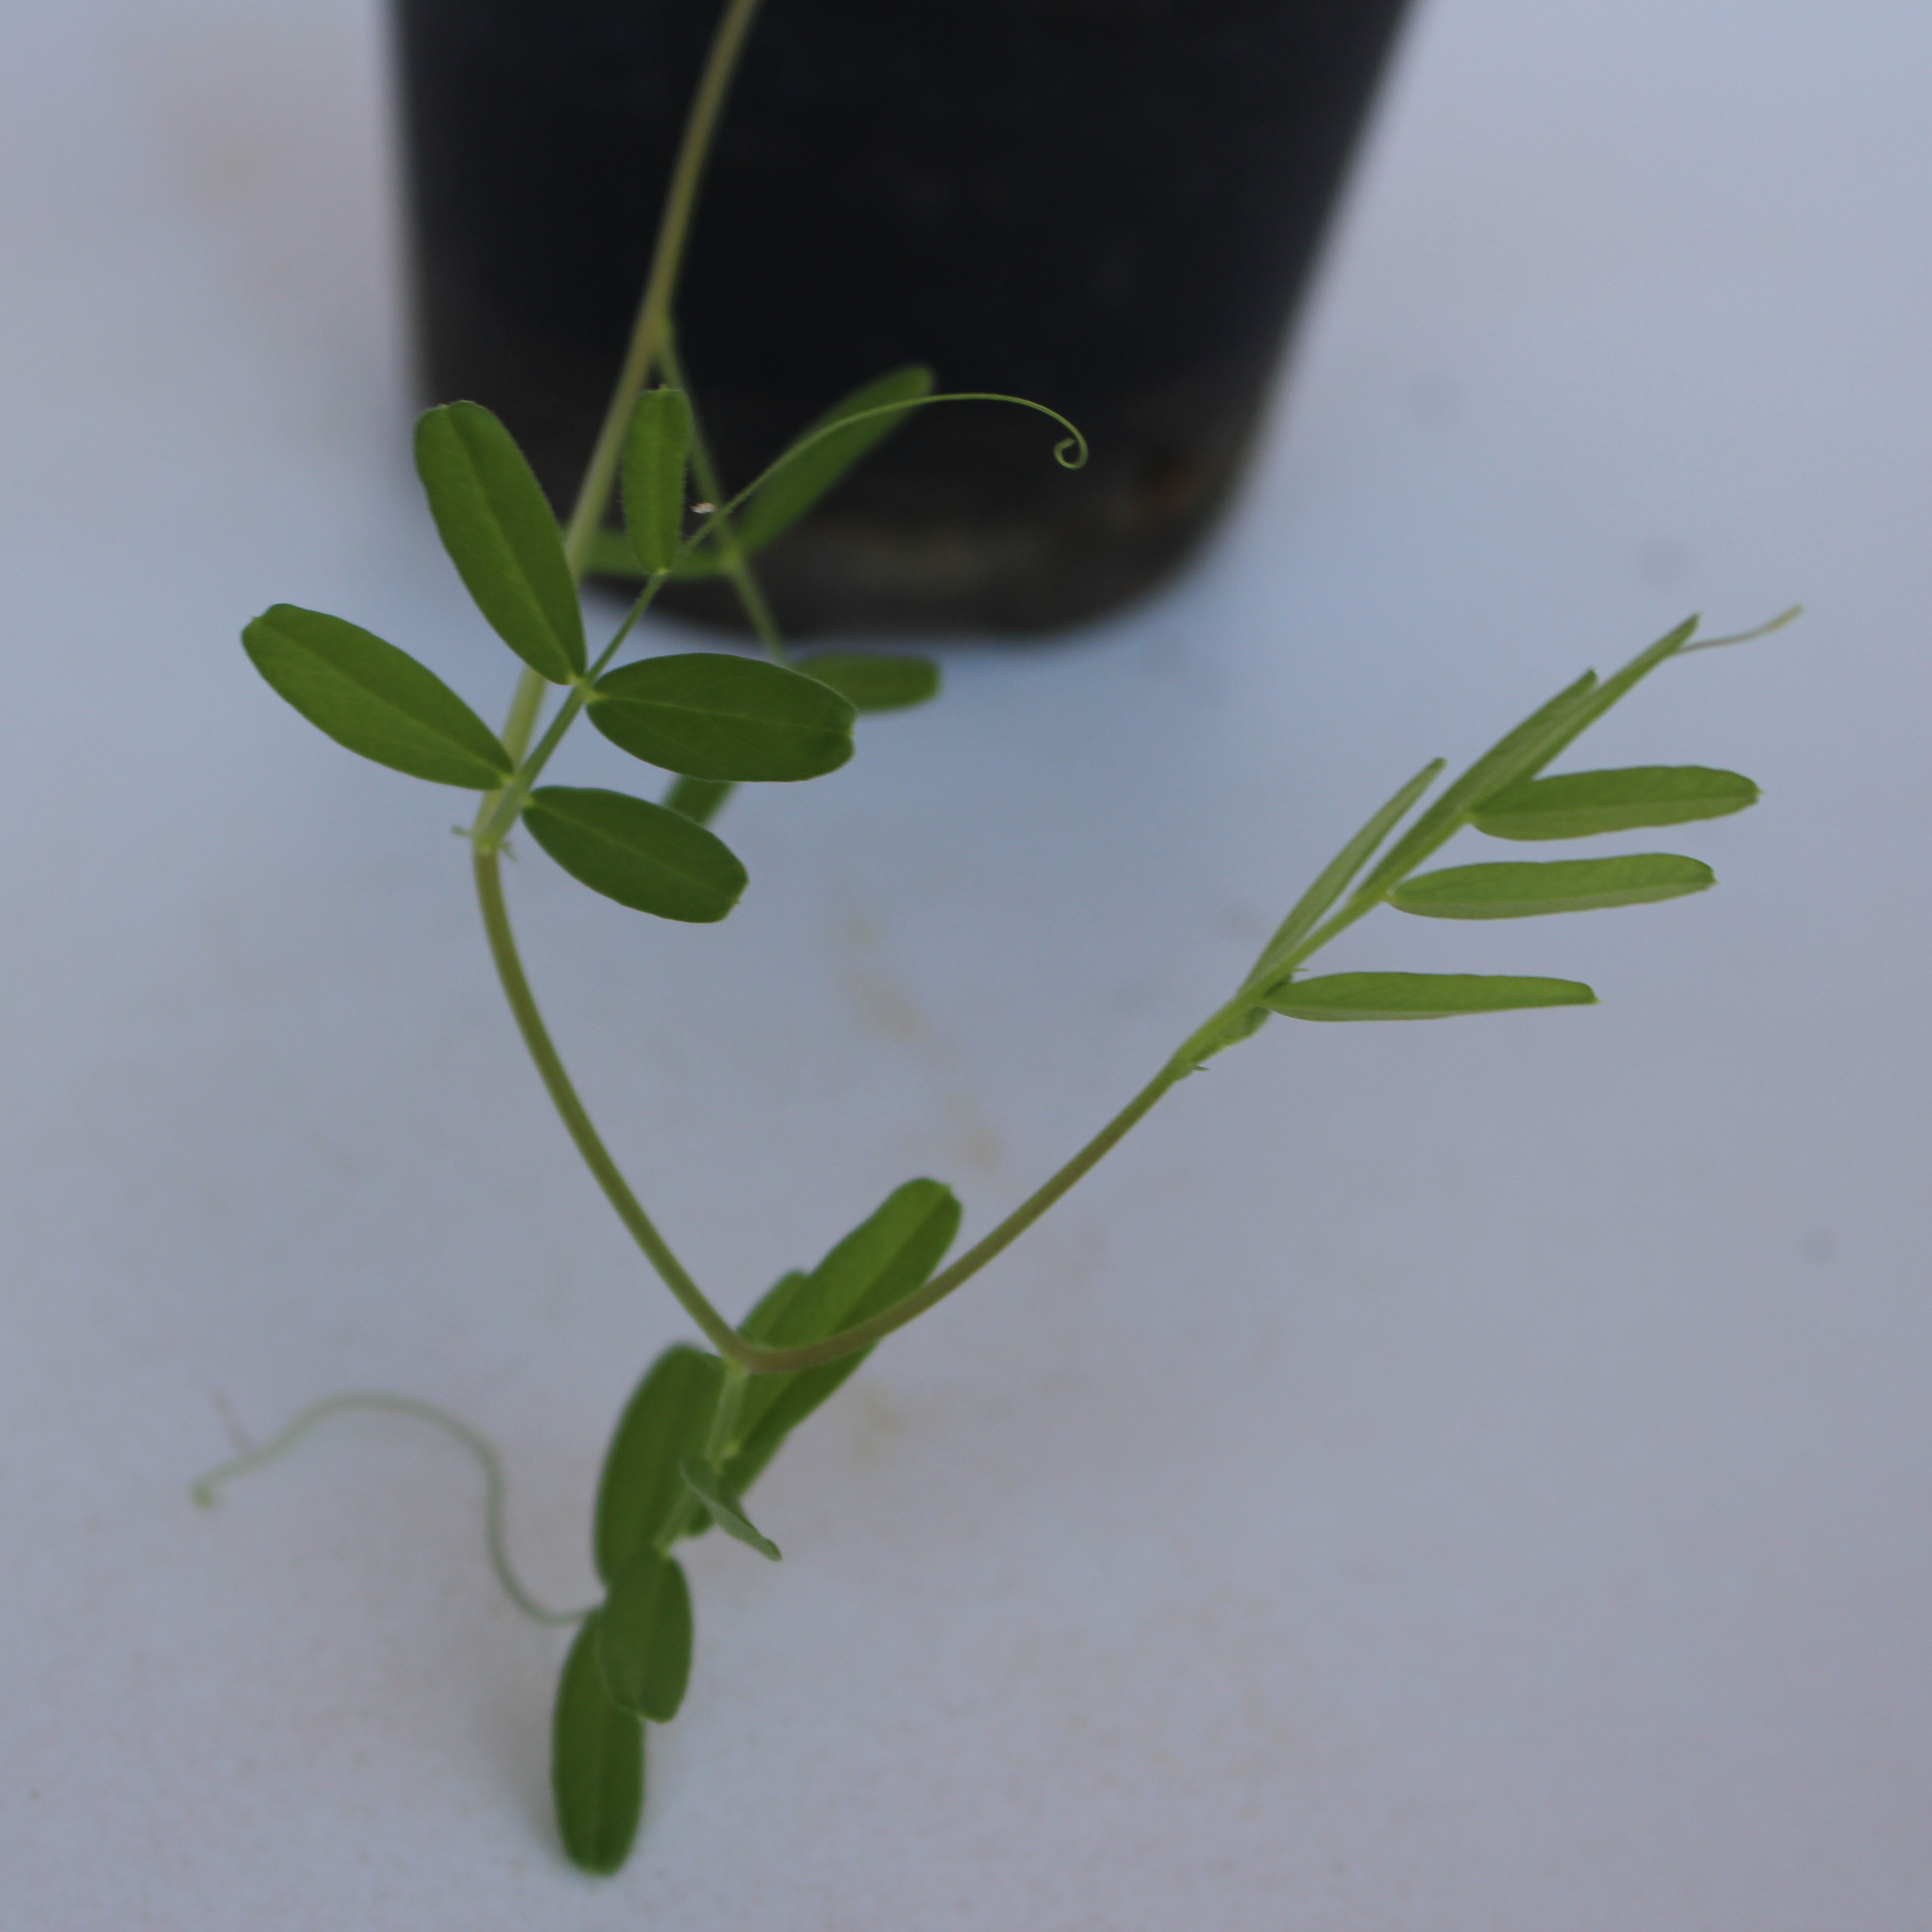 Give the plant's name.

Vicia sativa
